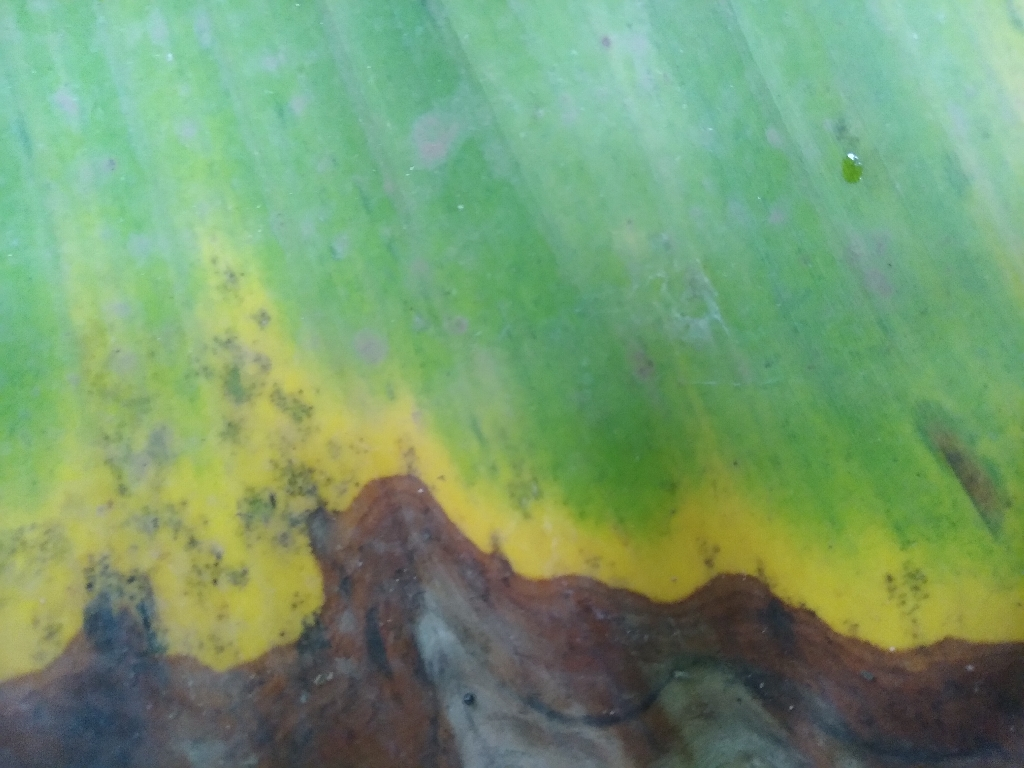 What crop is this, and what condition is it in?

banana, black sigatoka
